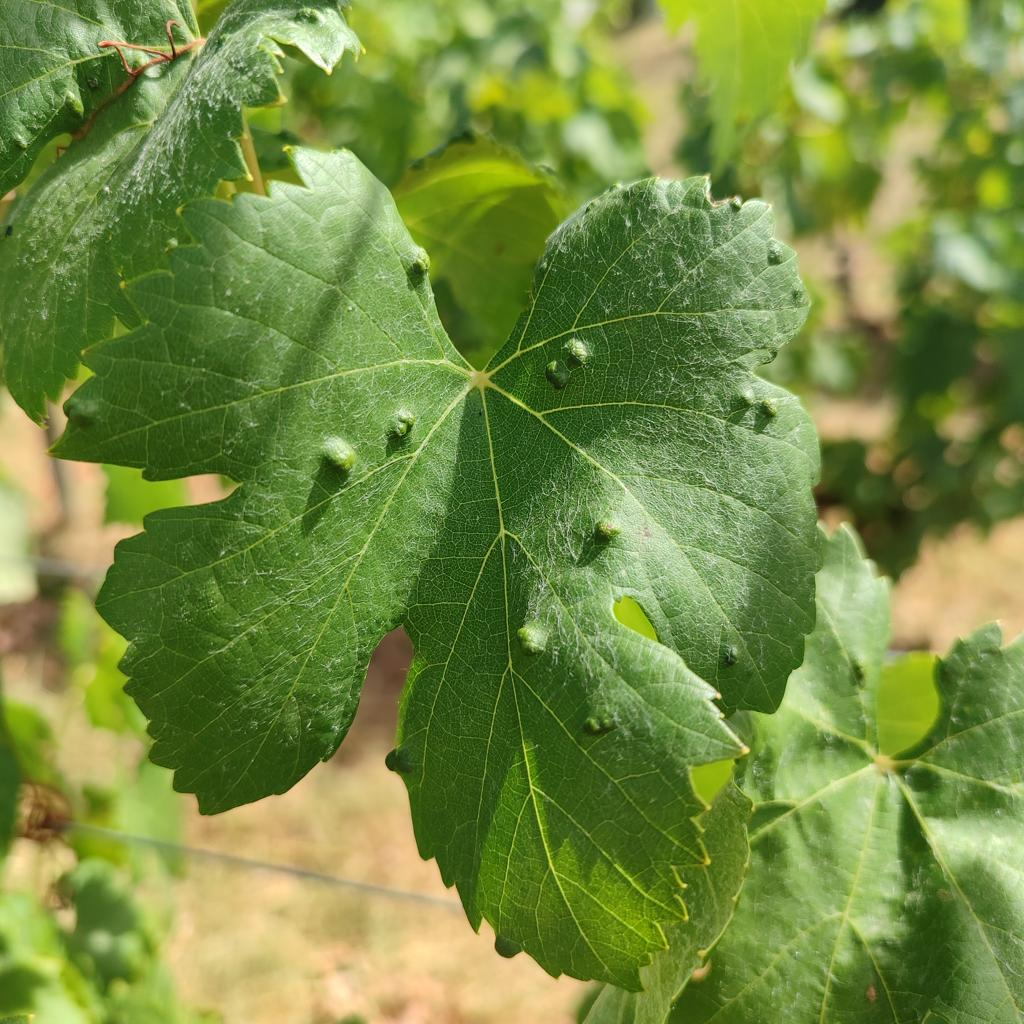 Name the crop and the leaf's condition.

grapevine, erineum mite
